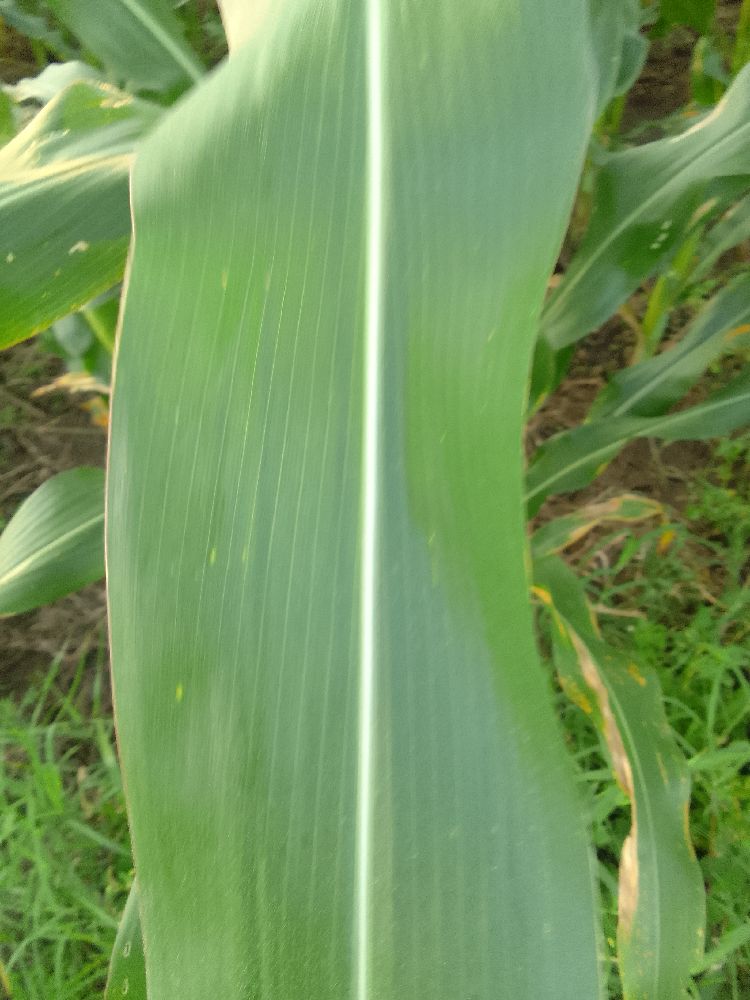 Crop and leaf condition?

maize, healthy
